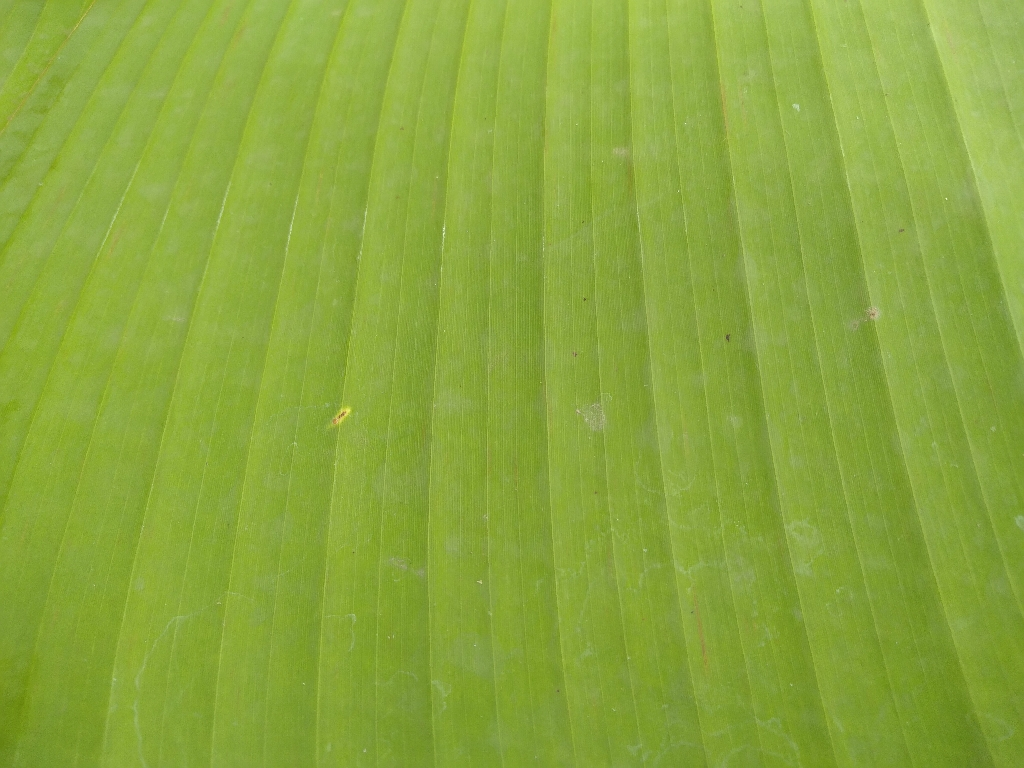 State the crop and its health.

banana, healthy
